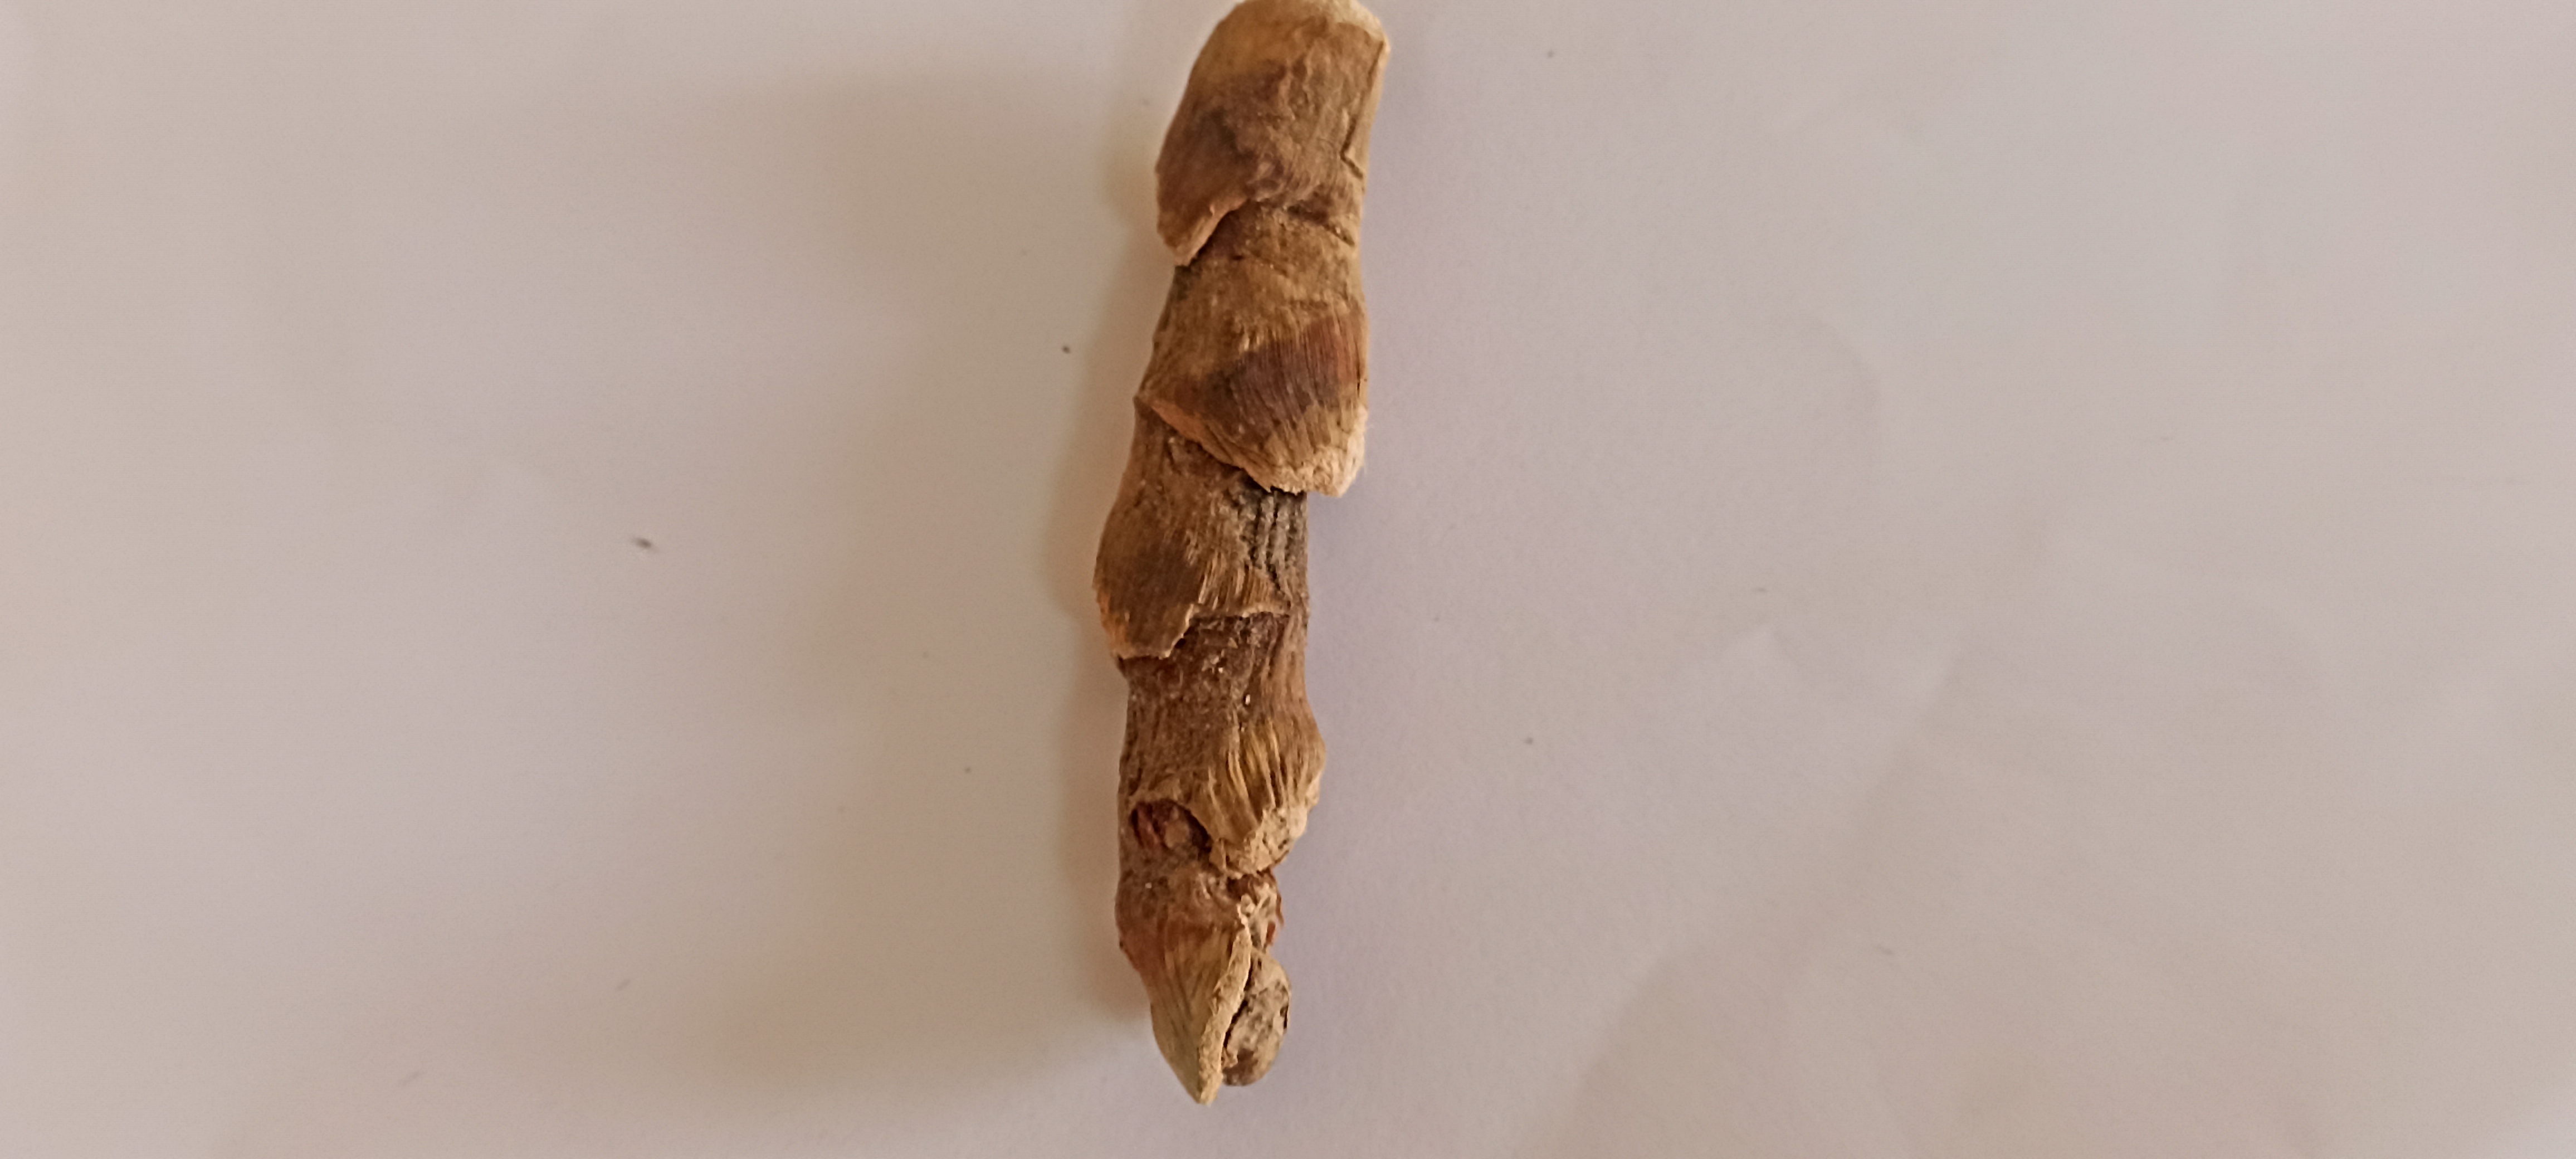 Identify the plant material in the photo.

vekhand
